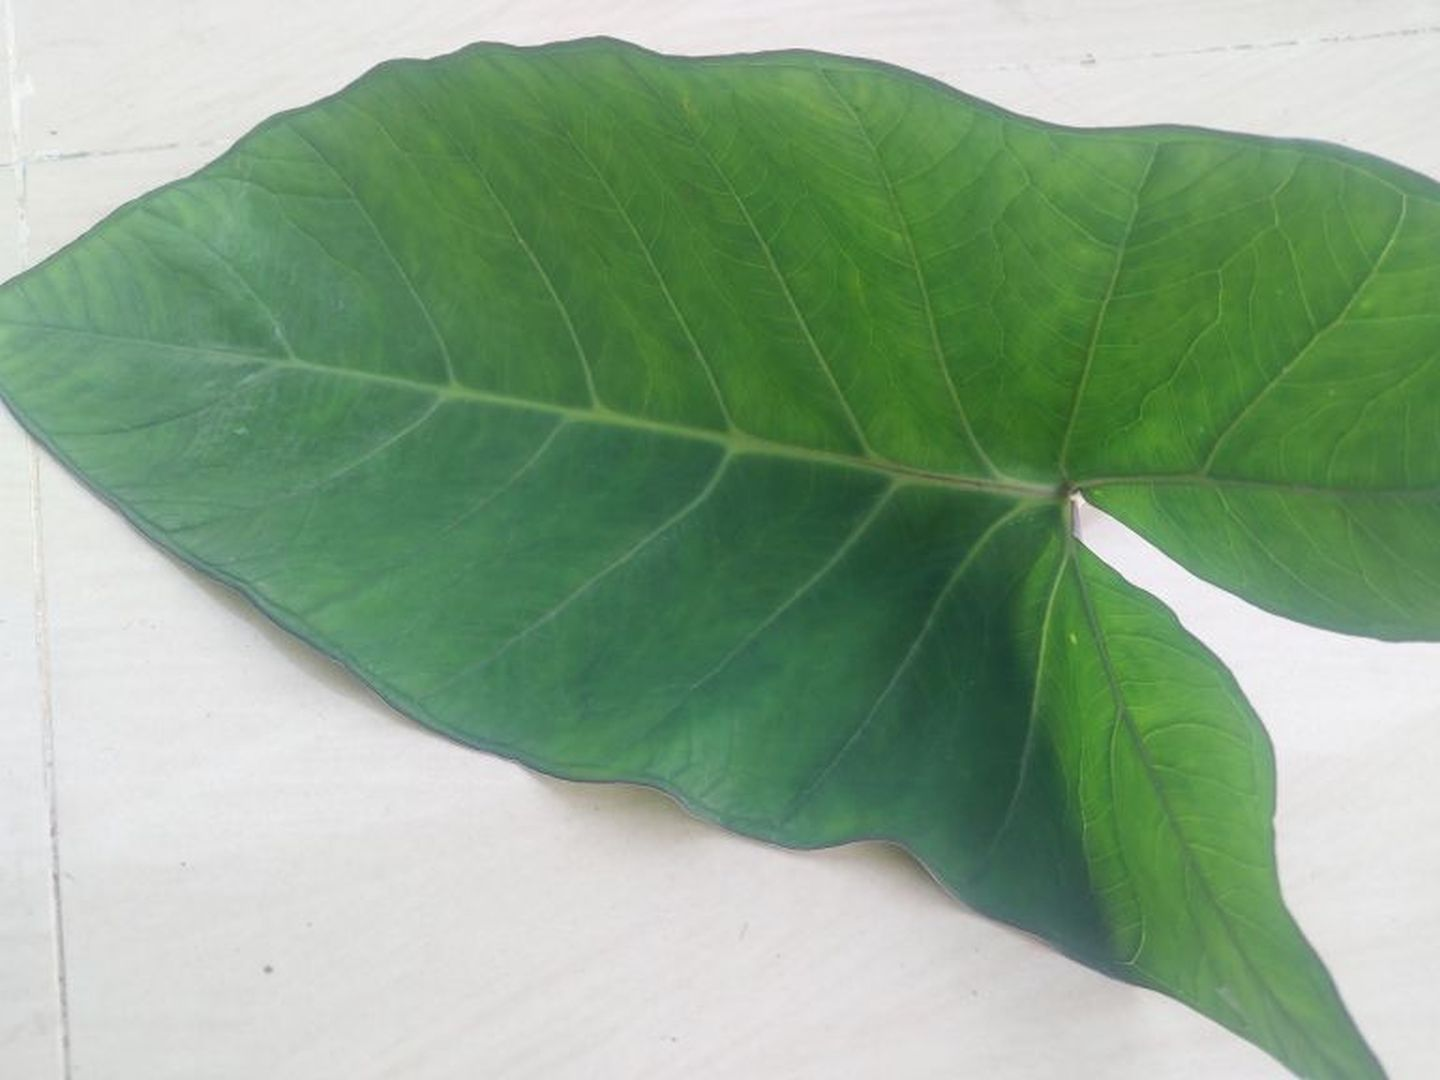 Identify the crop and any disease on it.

taro, healthy
